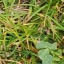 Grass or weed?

unstructured weed
